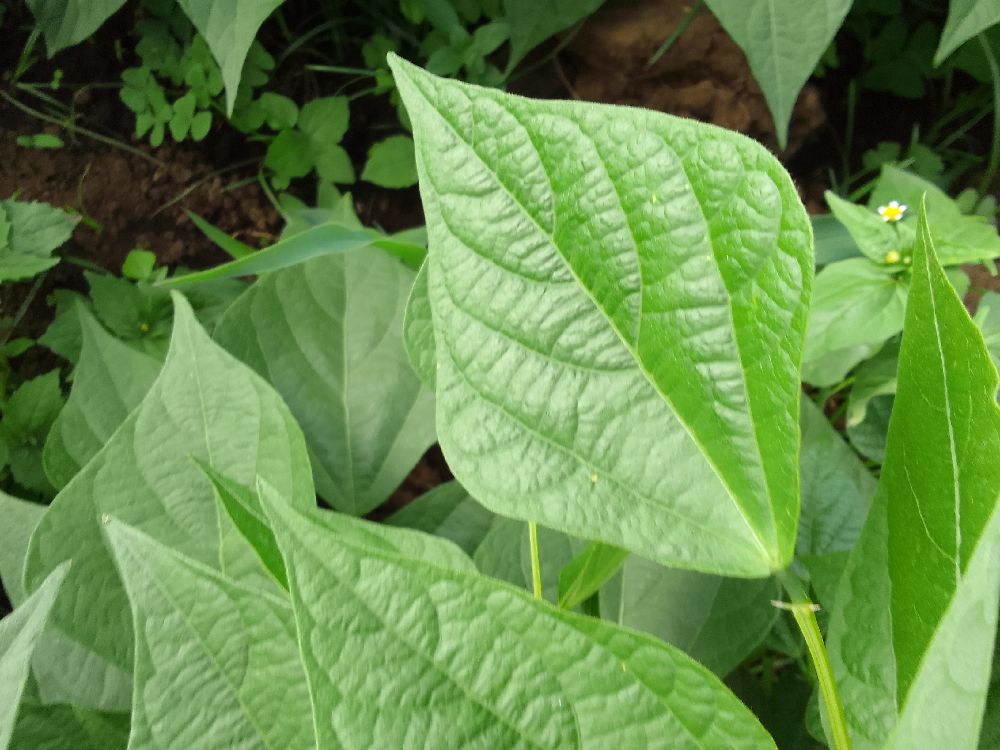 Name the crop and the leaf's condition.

common bean, healthy
